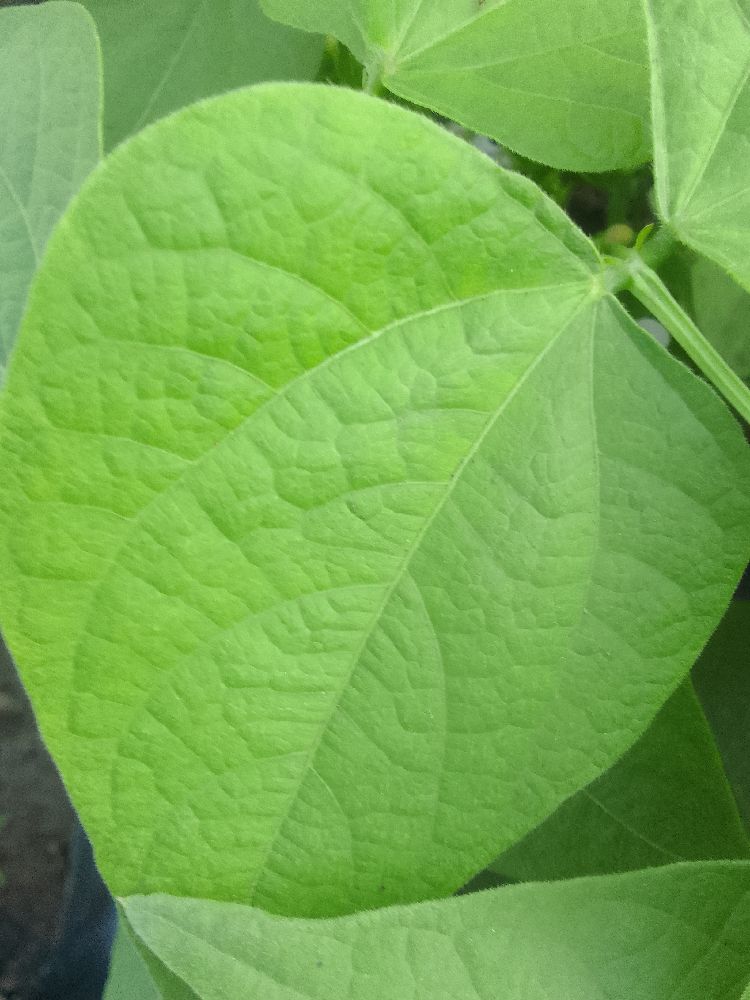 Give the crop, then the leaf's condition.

common bean, healthy
